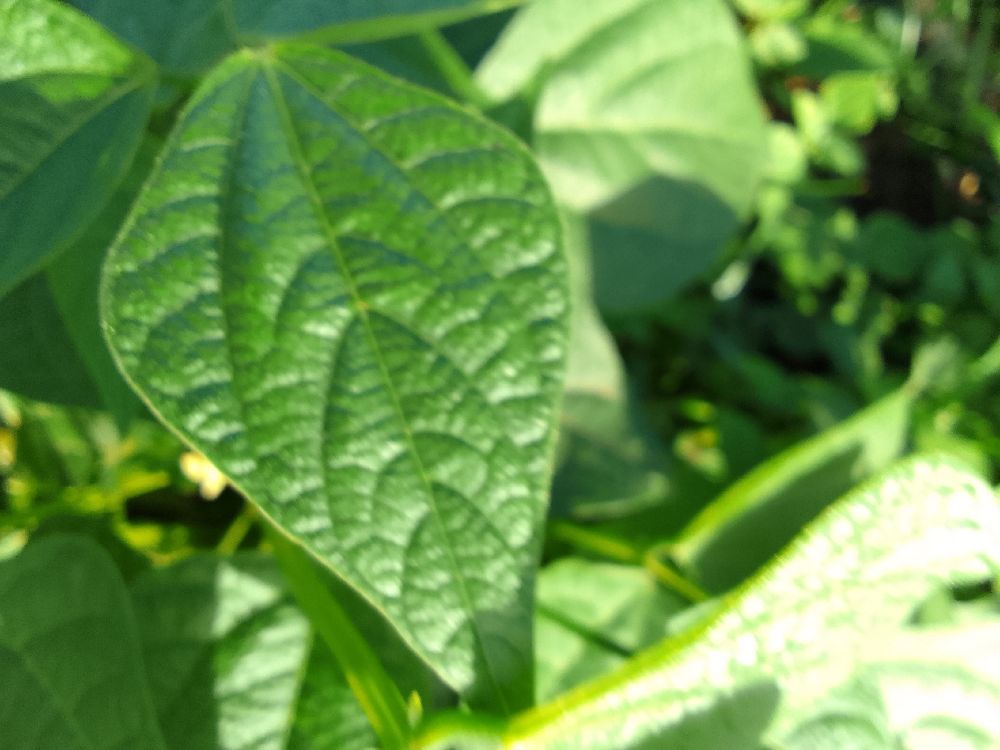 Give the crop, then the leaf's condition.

common bean, healthy
